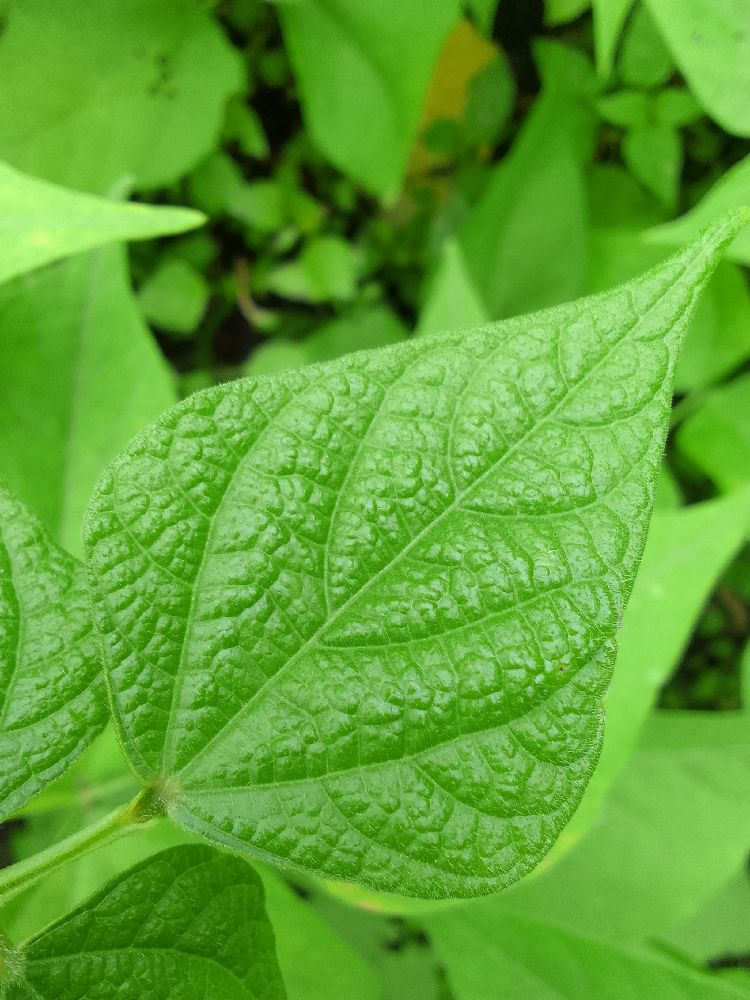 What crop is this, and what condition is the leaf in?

common bean, healthy
